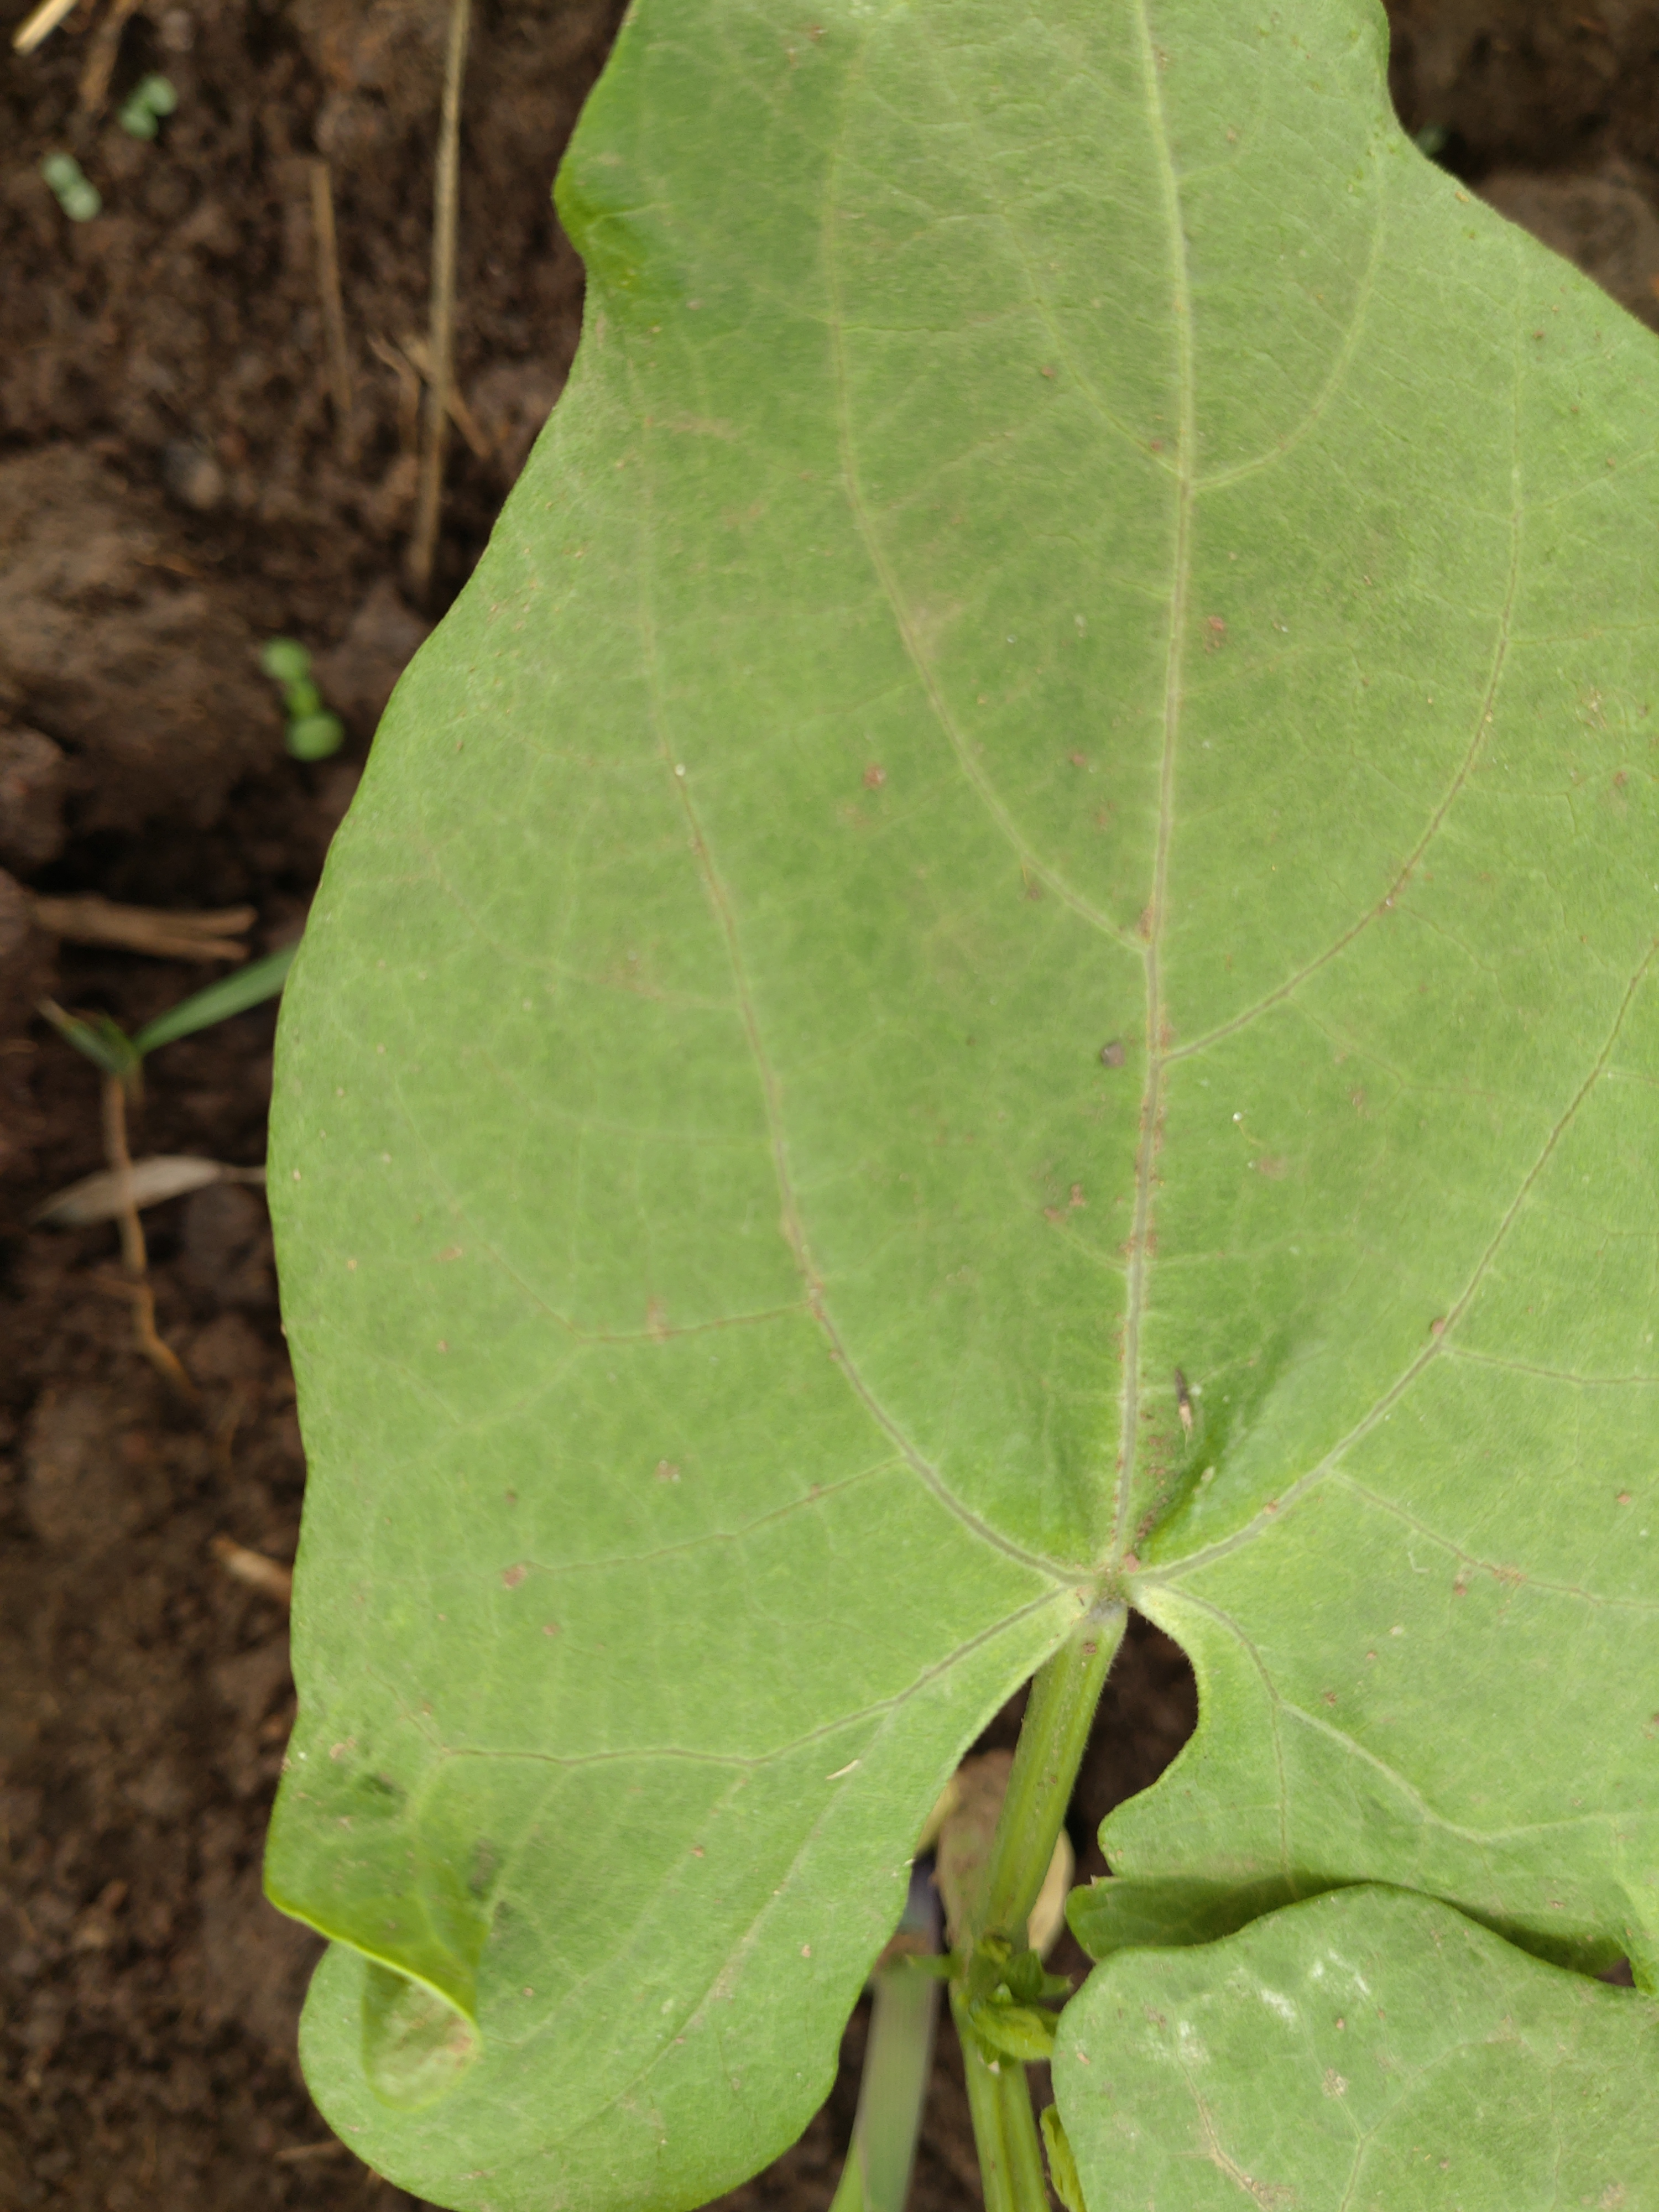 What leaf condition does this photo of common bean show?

healthy
